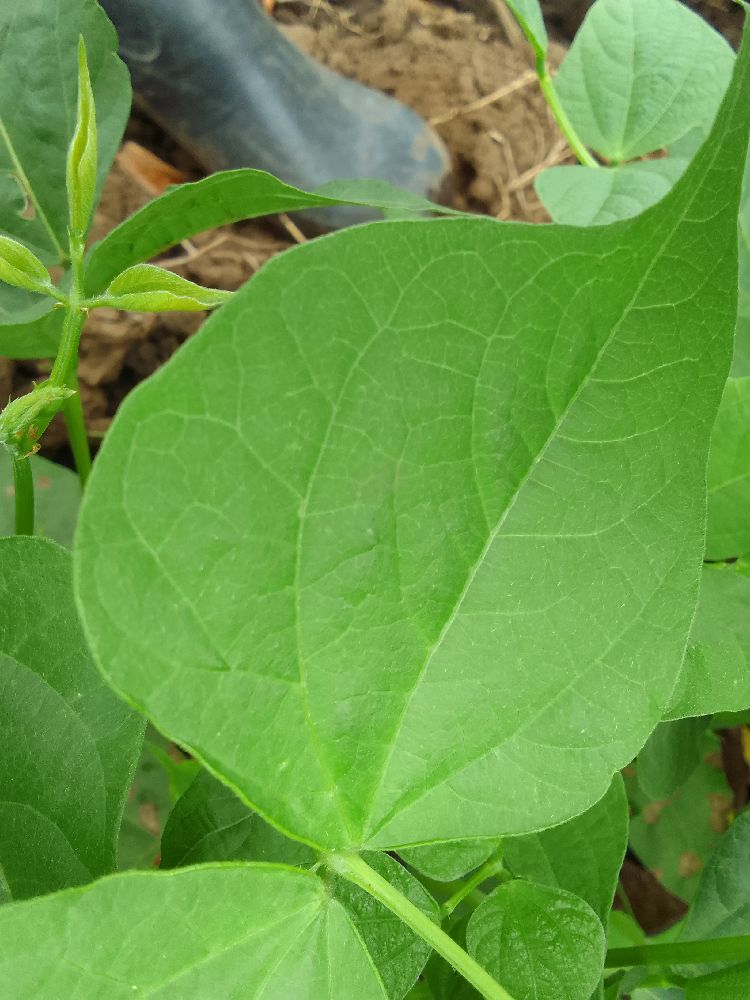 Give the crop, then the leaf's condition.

common bean, healthy
